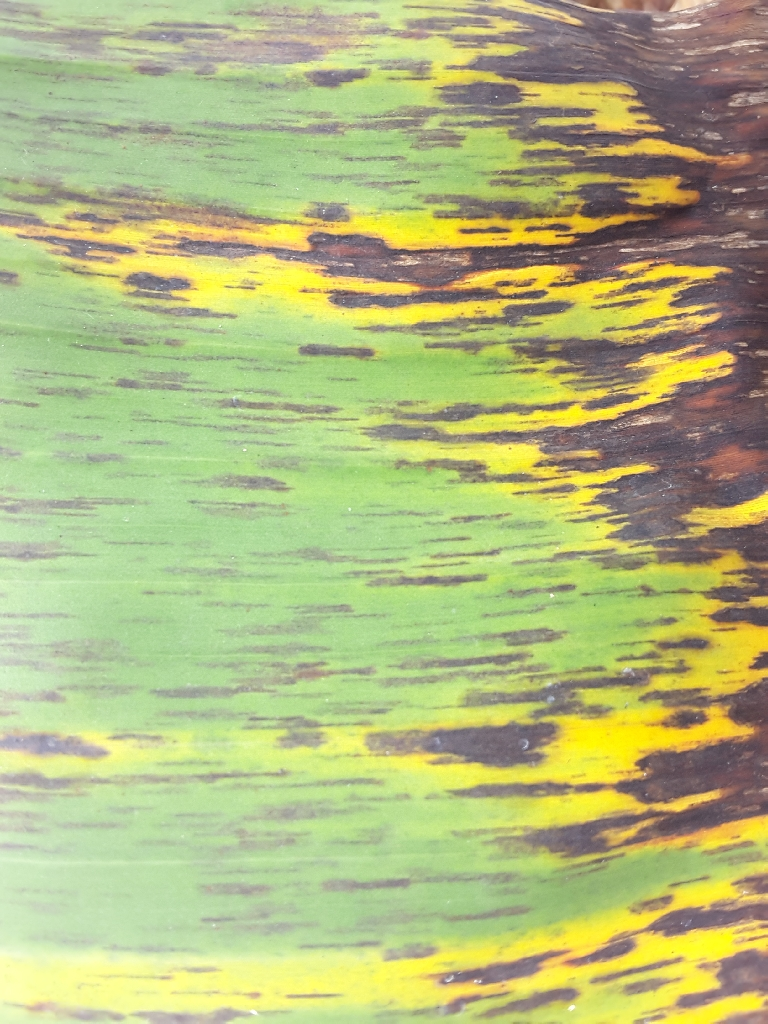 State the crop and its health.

banana, black sigatoka
